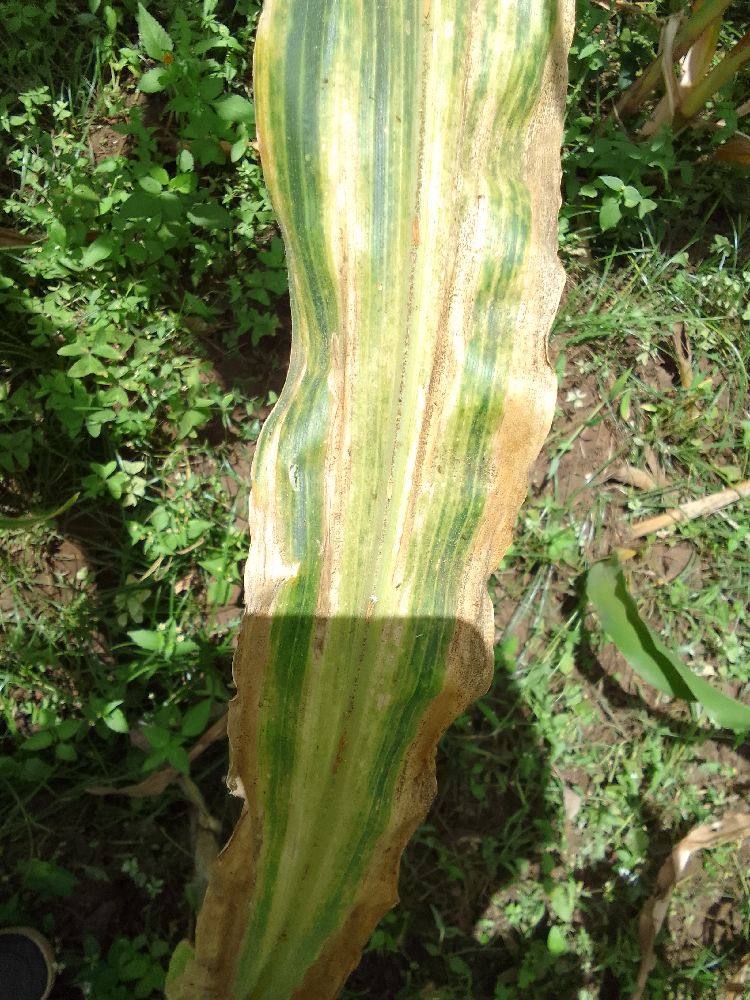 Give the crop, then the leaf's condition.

maize, maize lethal necrosis
